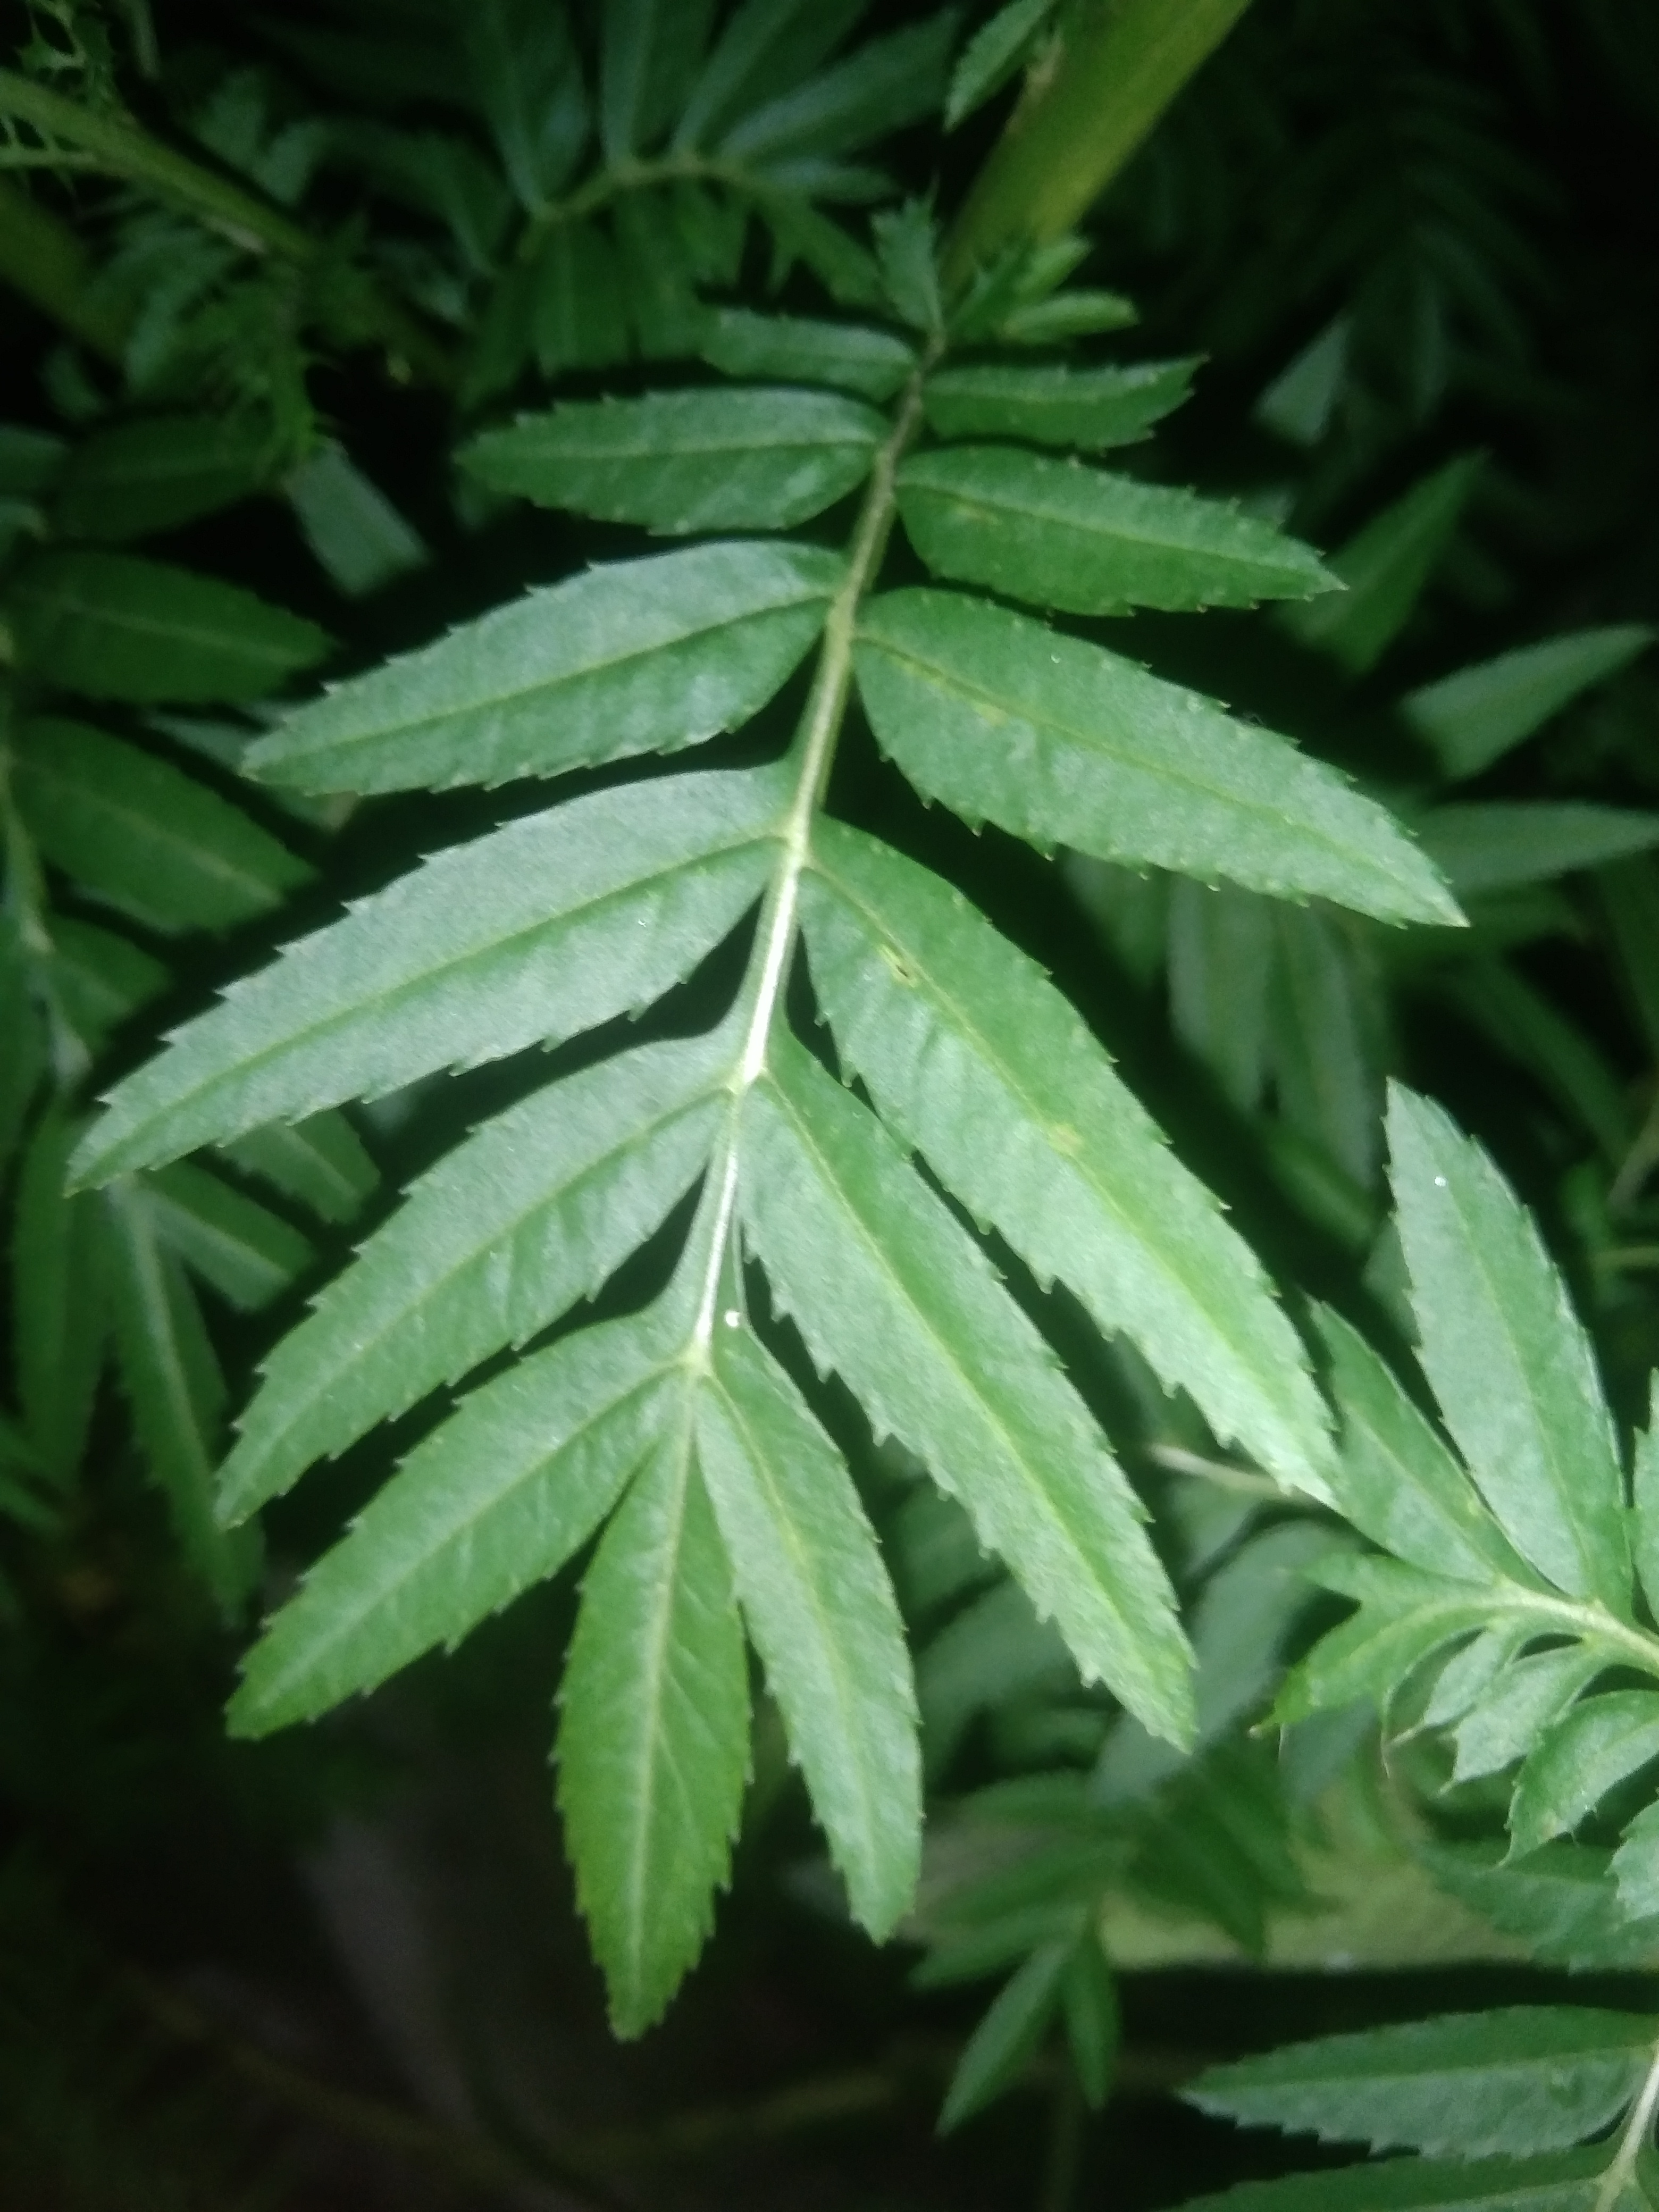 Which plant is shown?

marigold
